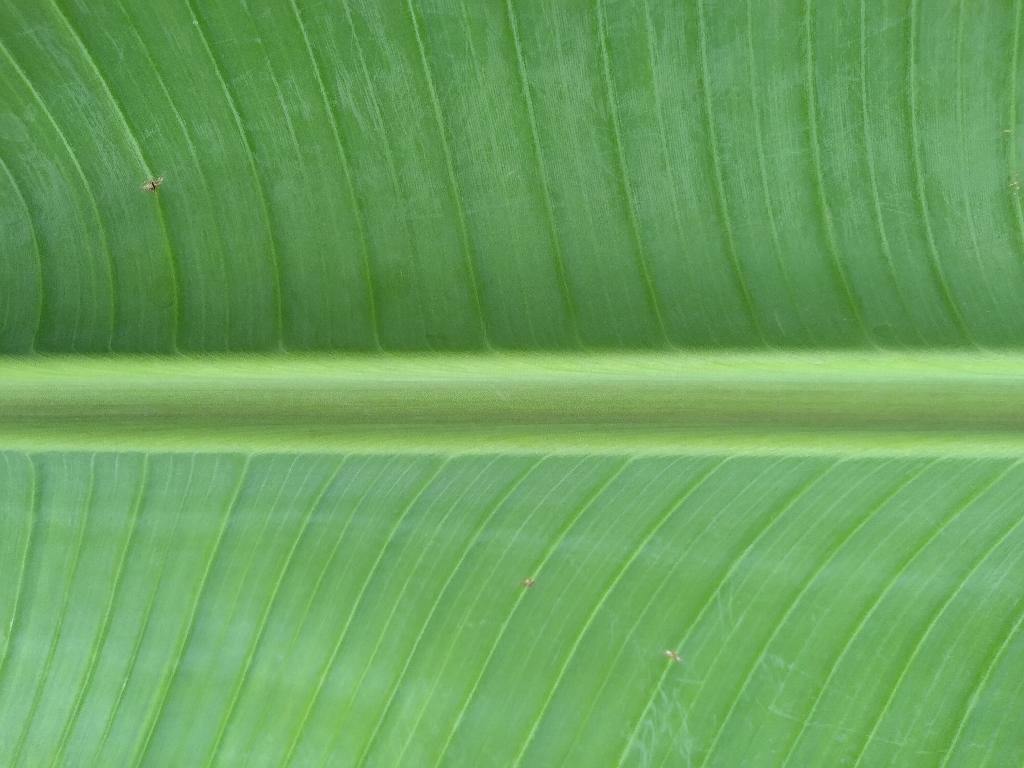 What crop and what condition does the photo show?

banana, healthy
